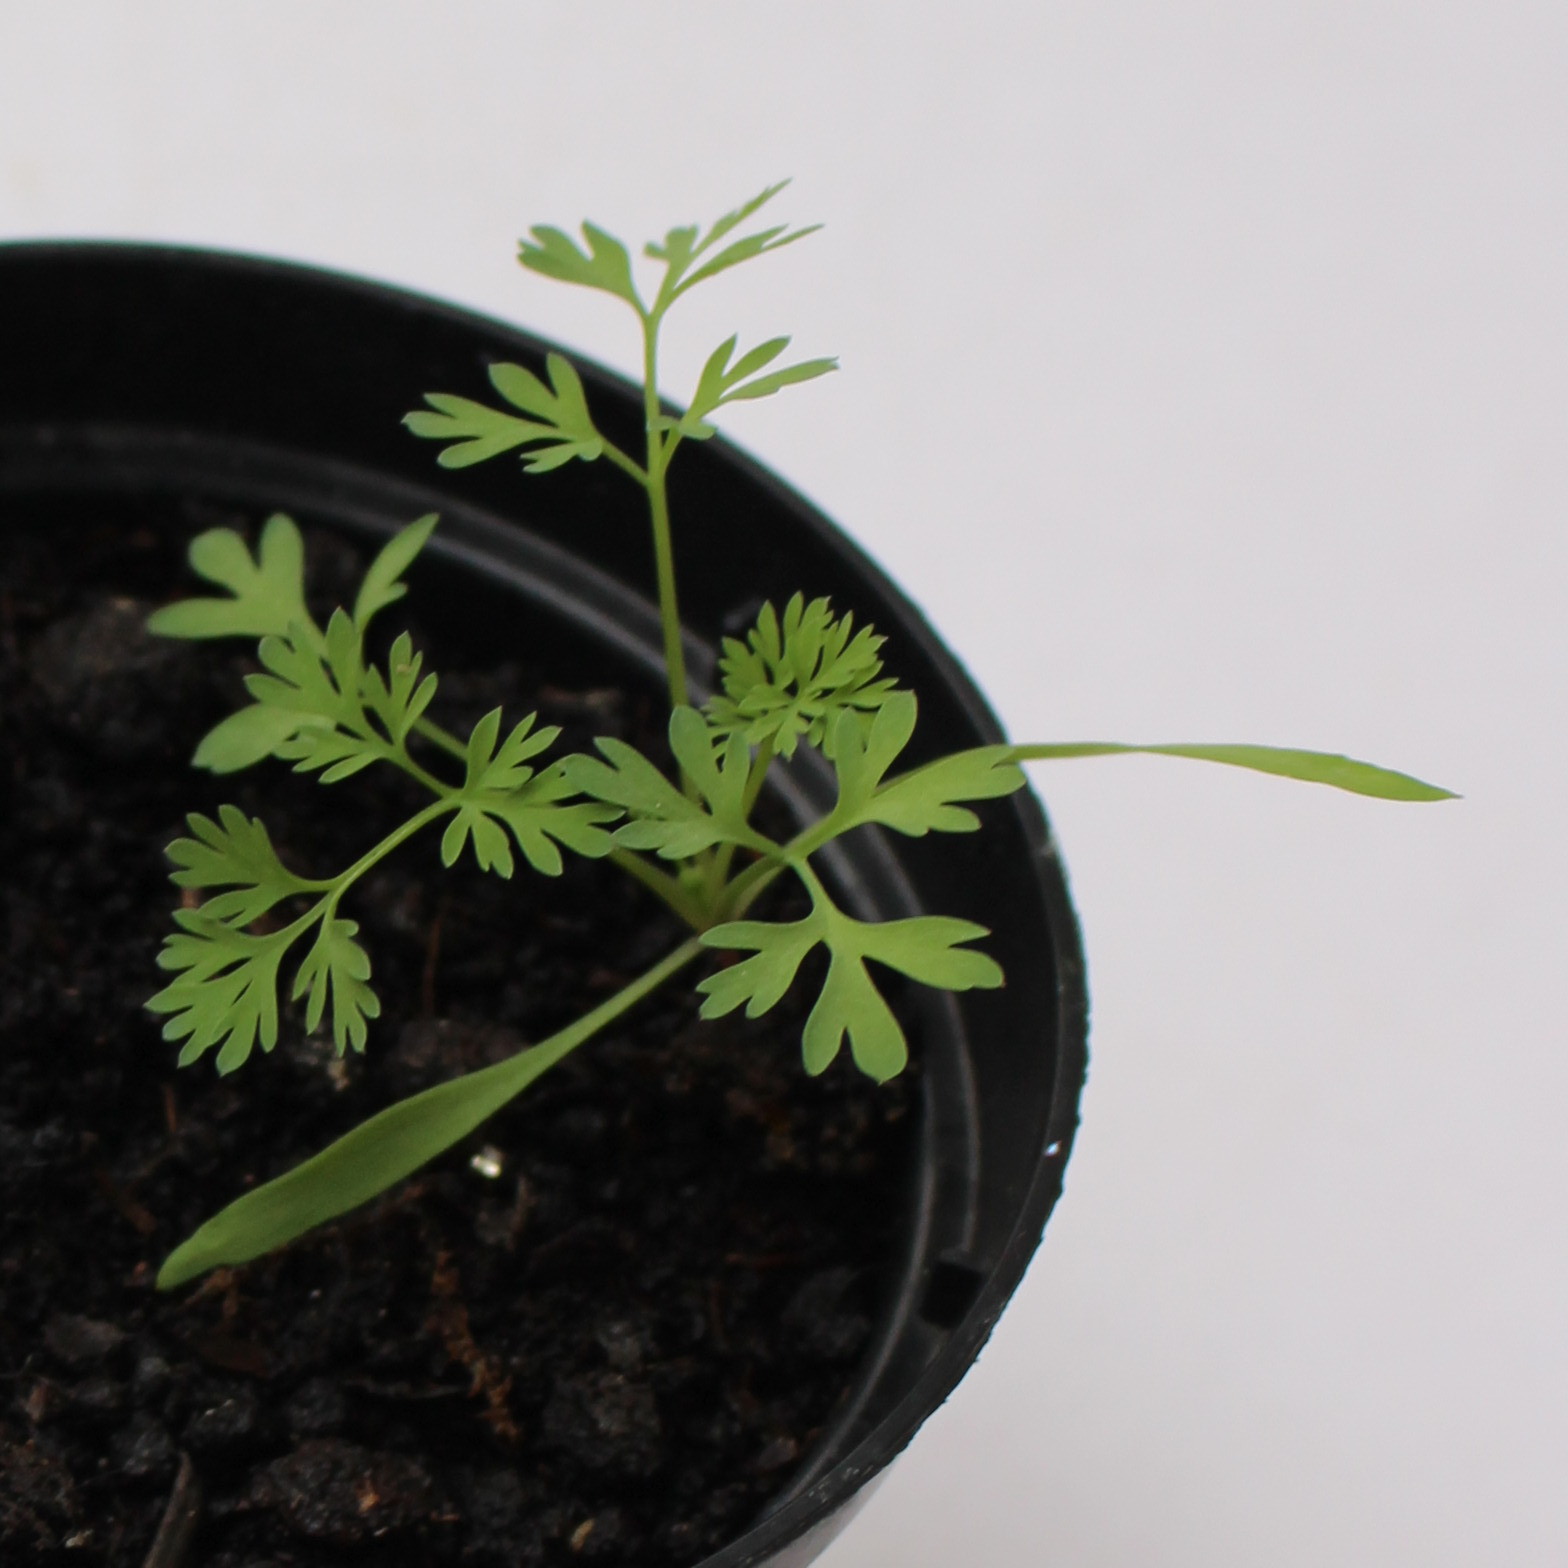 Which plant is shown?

Fumaria officinalis
